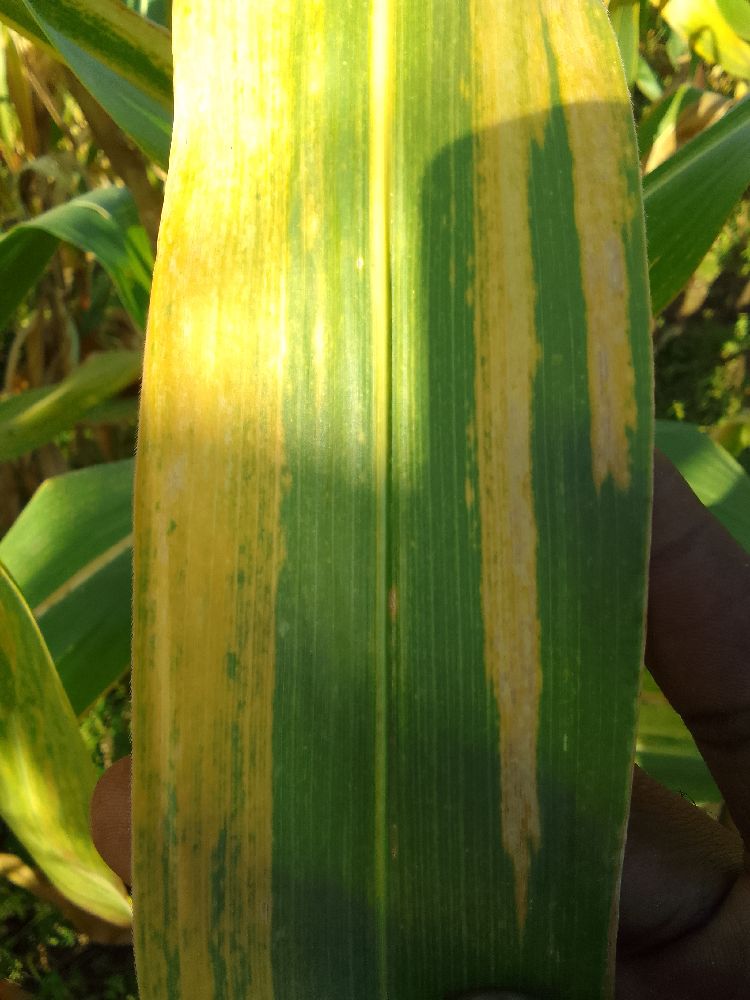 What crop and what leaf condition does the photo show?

maize, maize lethal necrosis
